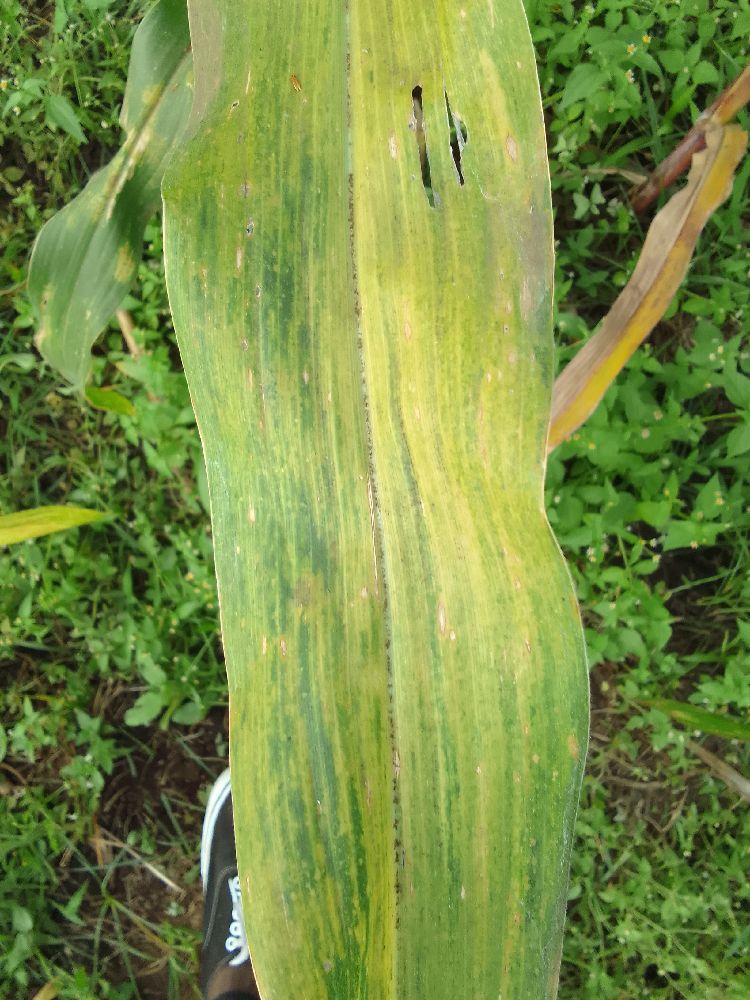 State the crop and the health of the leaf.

maize, maize lethal necrosis
